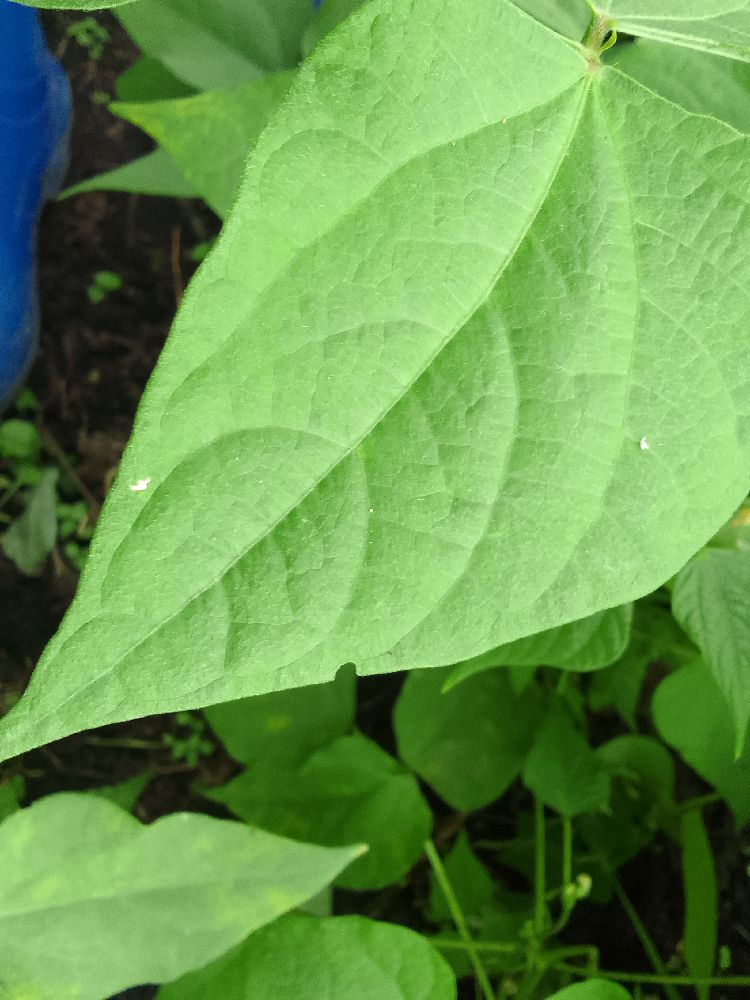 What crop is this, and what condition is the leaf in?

common bean, healthy
